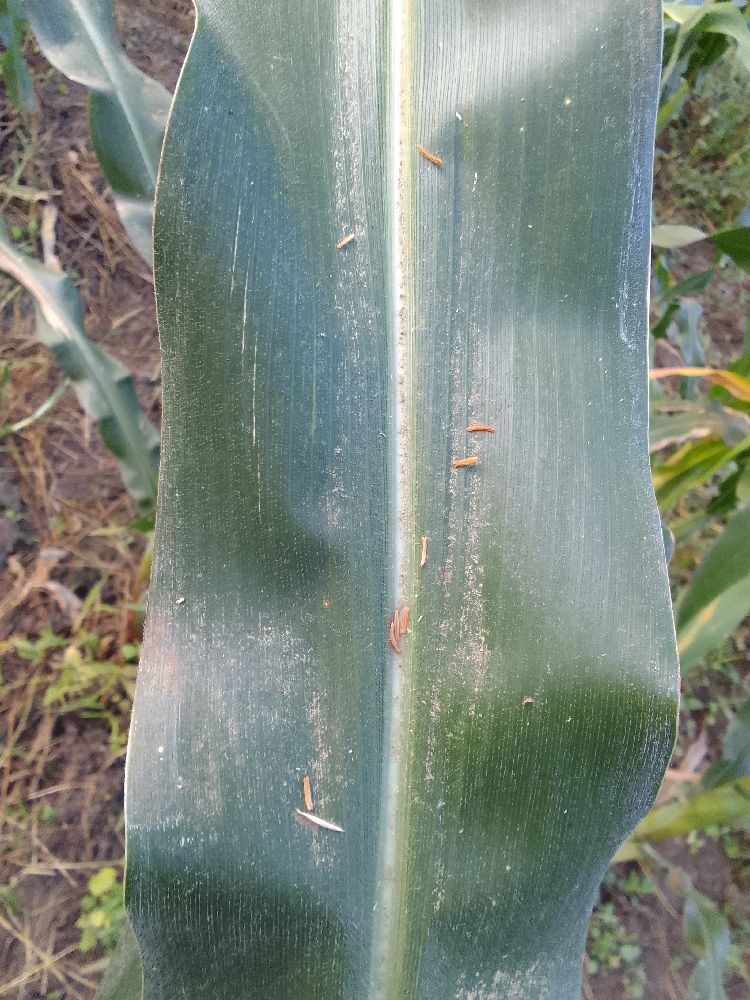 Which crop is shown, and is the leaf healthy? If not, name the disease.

maize, healthy
